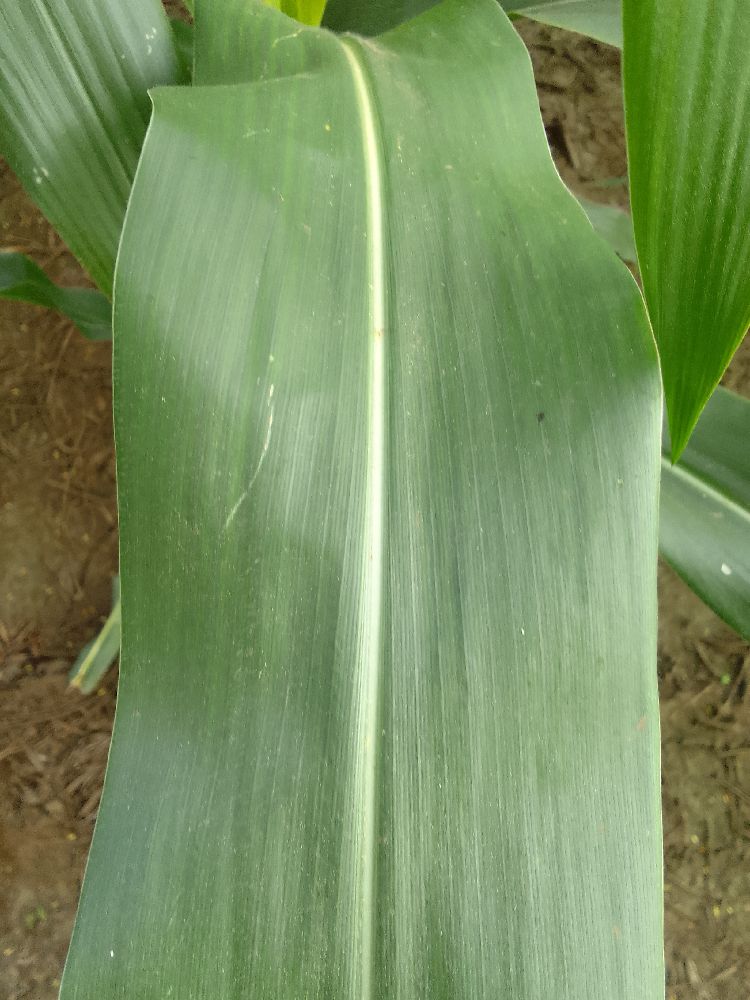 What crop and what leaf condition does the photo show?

maize, healthy
